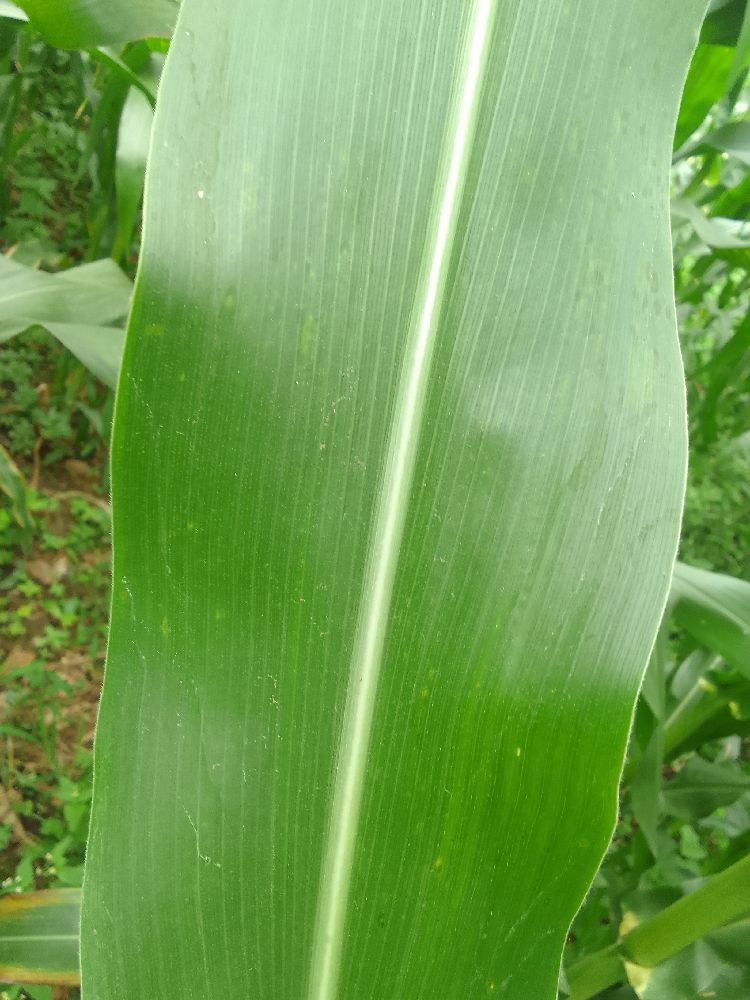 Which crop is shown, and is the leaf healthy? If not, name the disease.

maize, healthy
